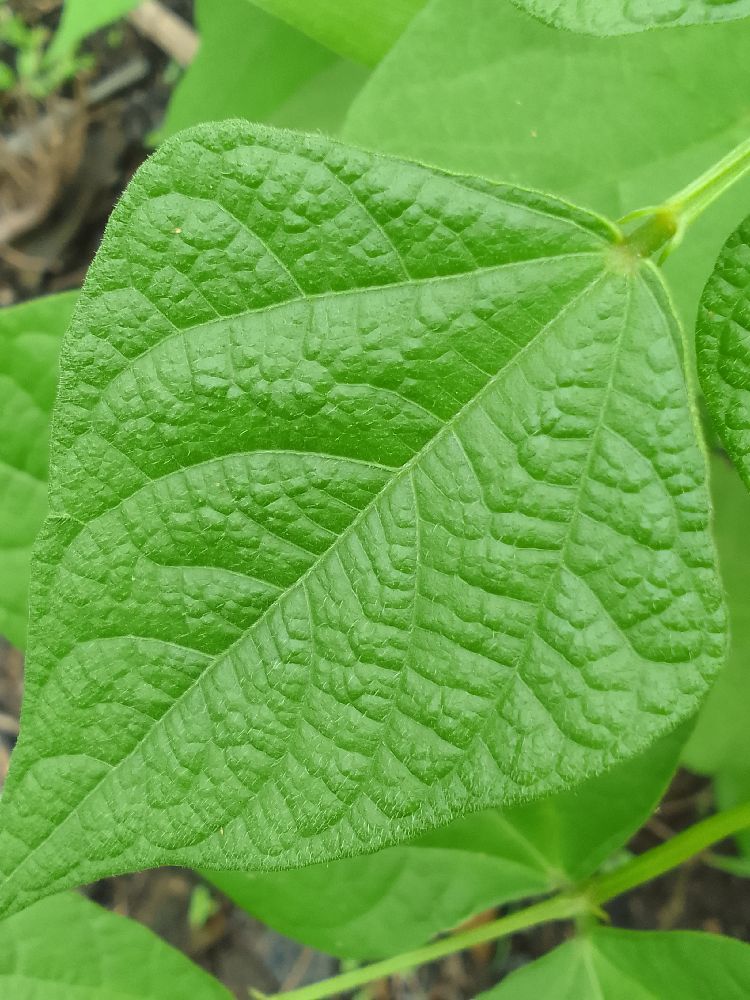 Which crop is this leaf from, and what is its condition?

common bean, healthy
